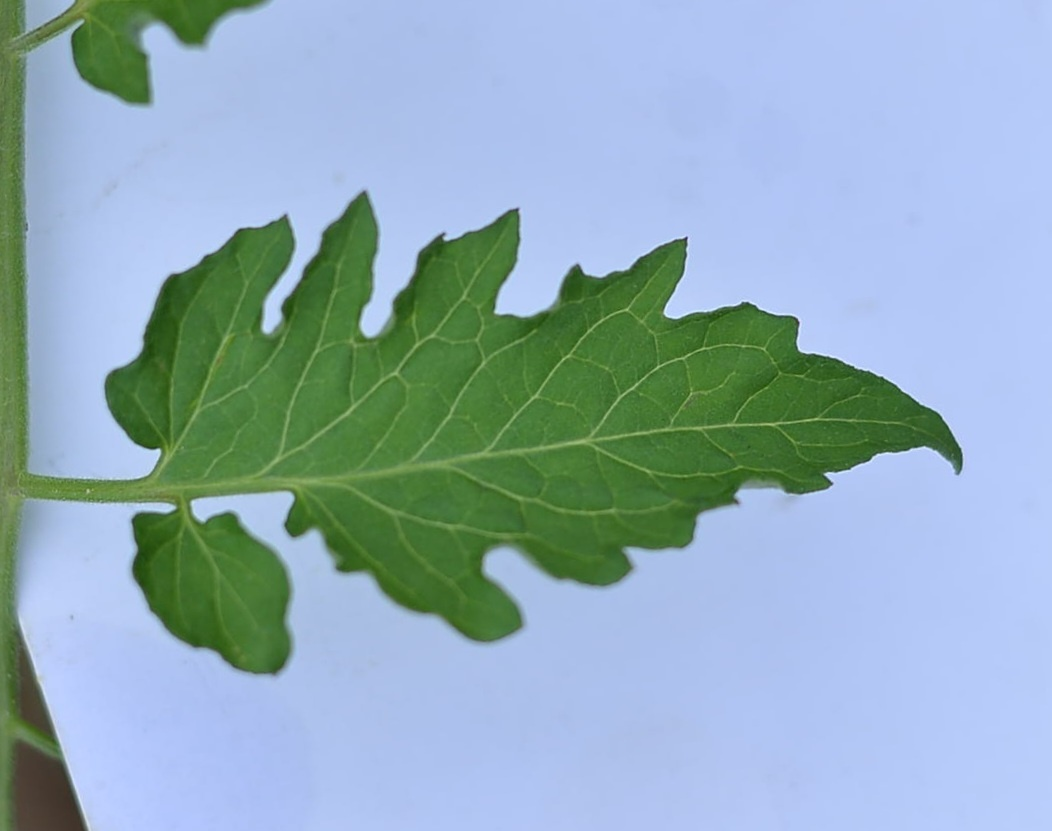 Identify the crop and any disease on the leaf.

tomato, healthy
